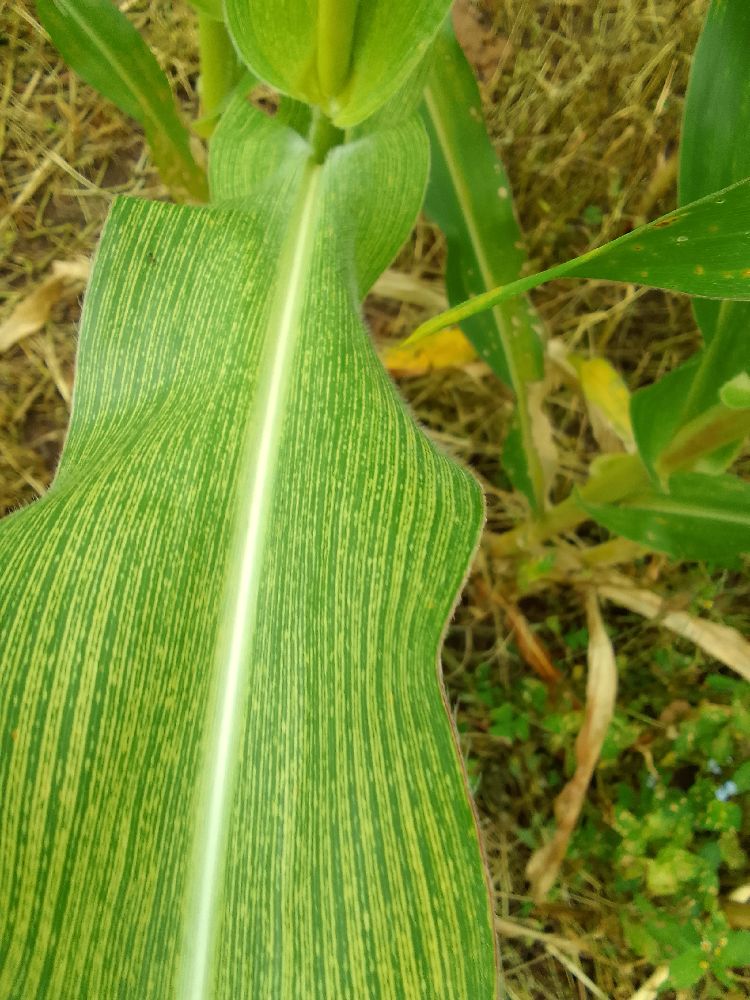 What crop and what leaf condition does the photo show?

maize, maize streak virus
